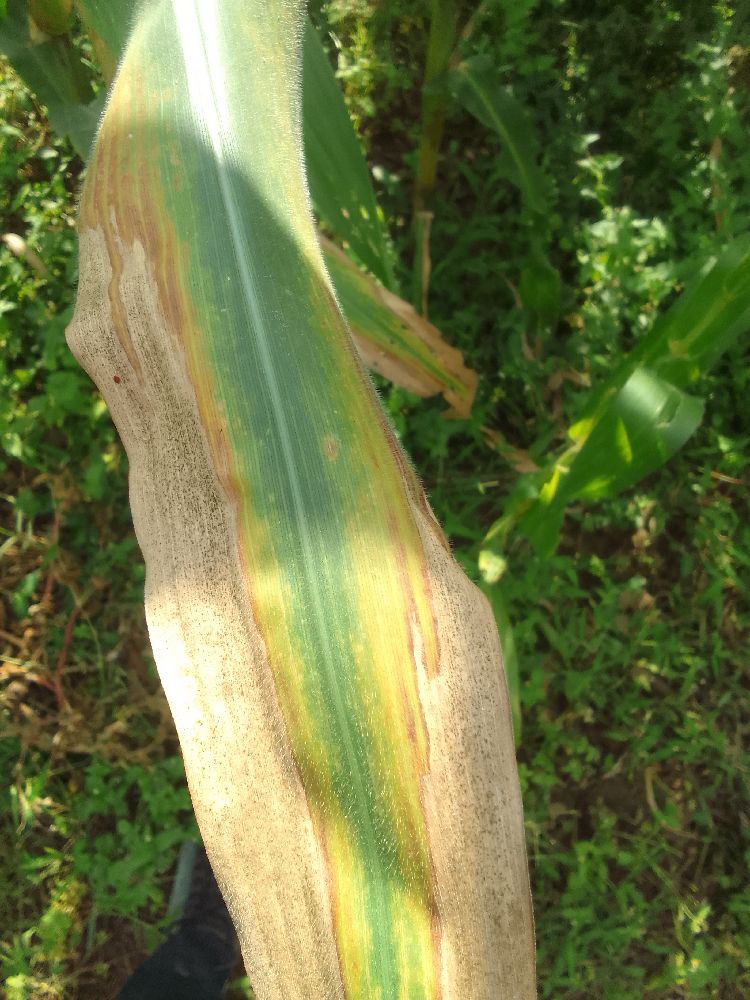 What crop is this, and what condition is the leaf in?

maize, maize lethal necrosis
